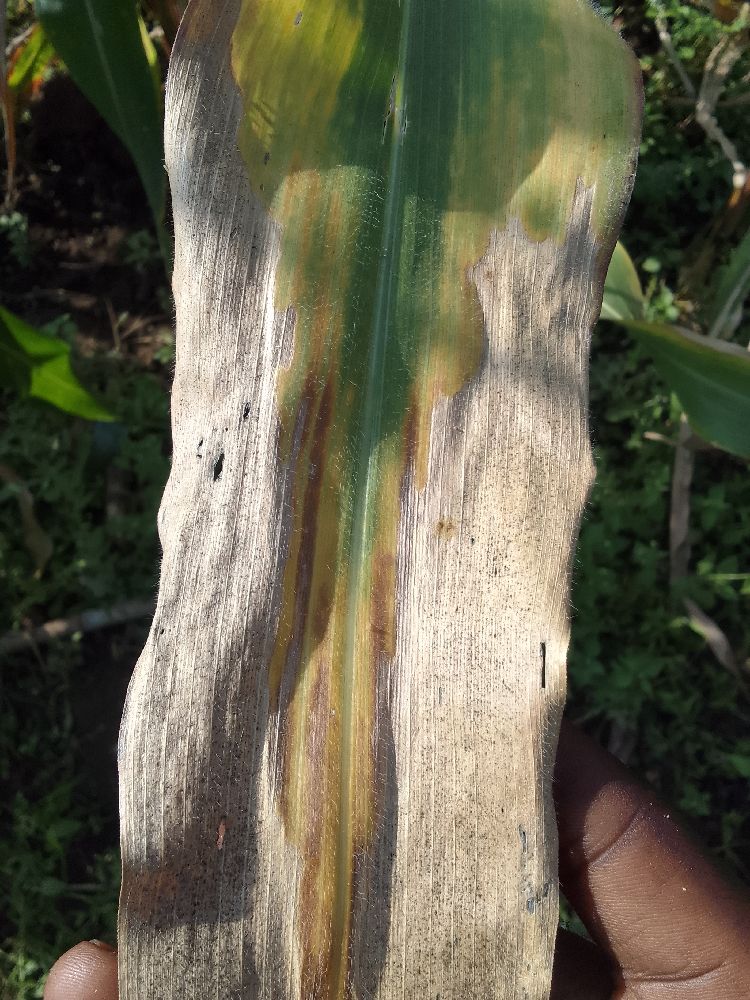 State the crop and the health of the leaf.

maize, maize lethal necrosis
